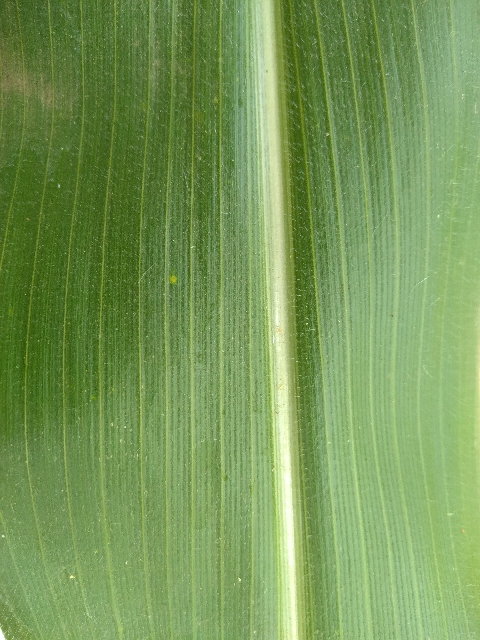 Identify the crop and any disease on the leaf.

maize, healthy
